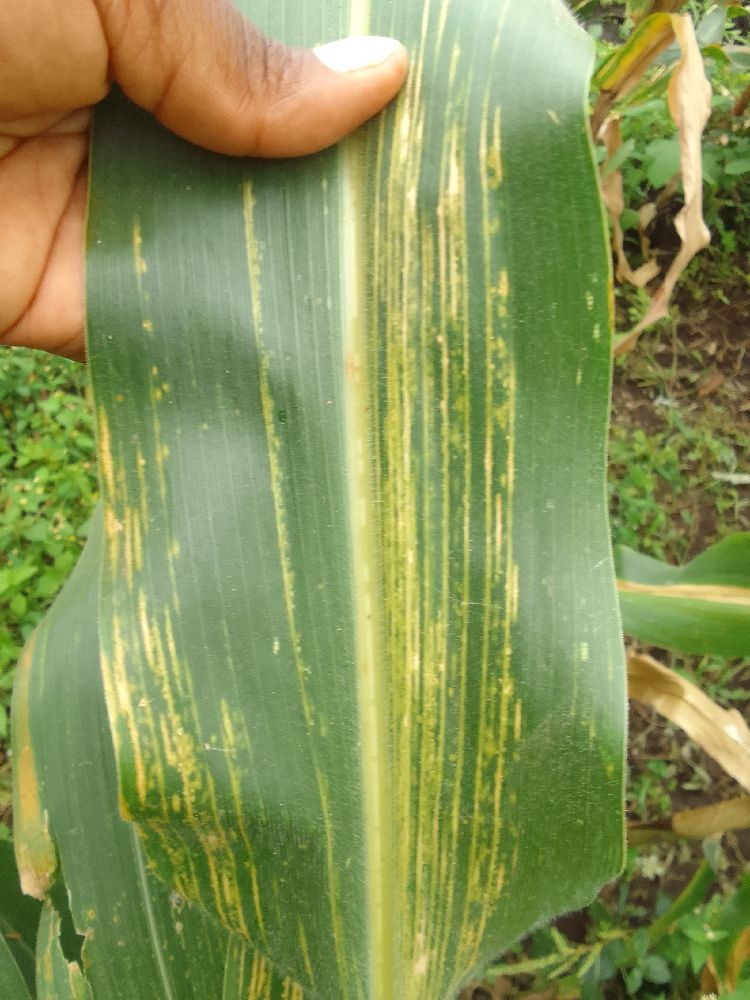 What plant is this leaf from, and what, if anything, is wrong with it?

maize, healthy
